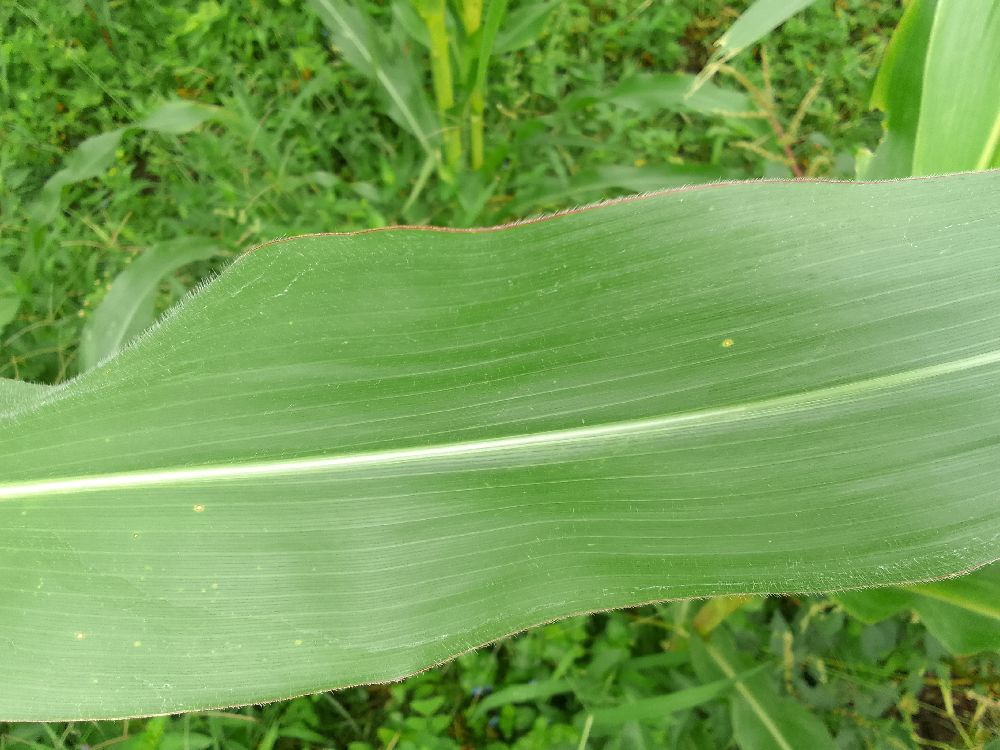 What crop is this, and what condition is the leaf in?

maize, healthy
